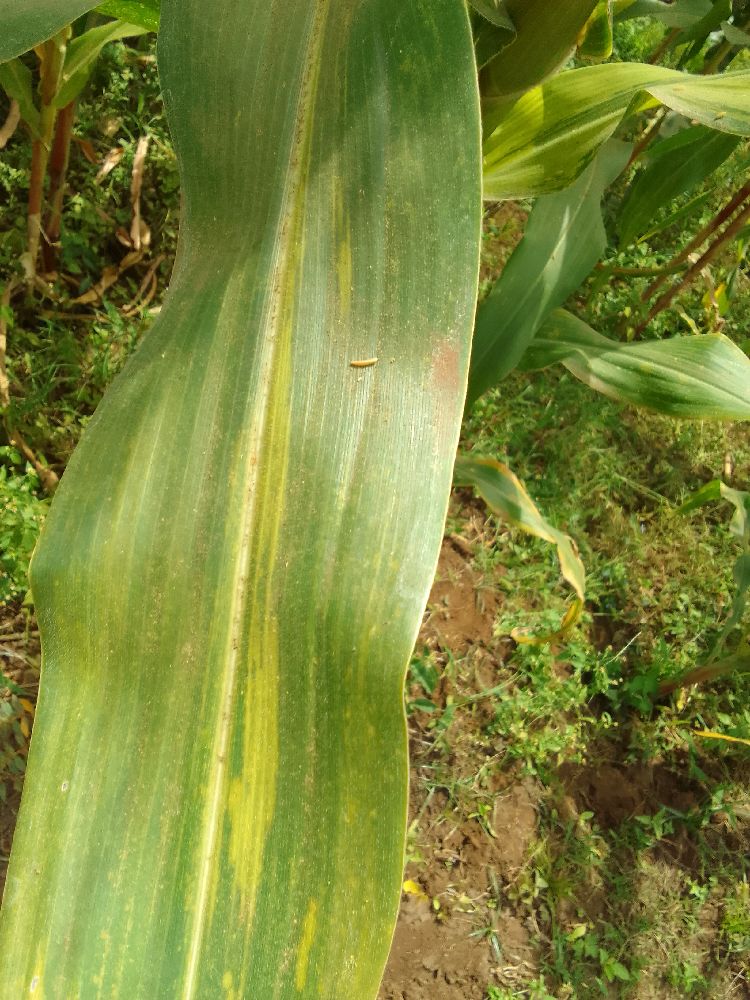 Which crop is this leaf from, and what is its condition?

maize, maize lethal necrosis
